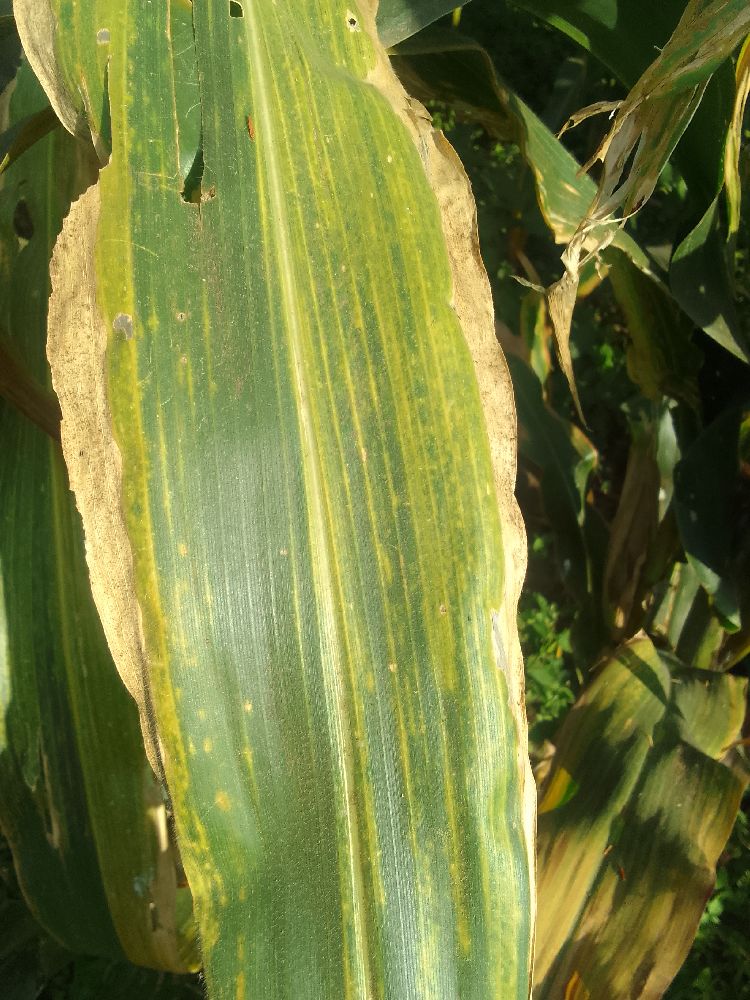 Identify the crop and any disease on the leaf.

maize, maize lethal necrosis
